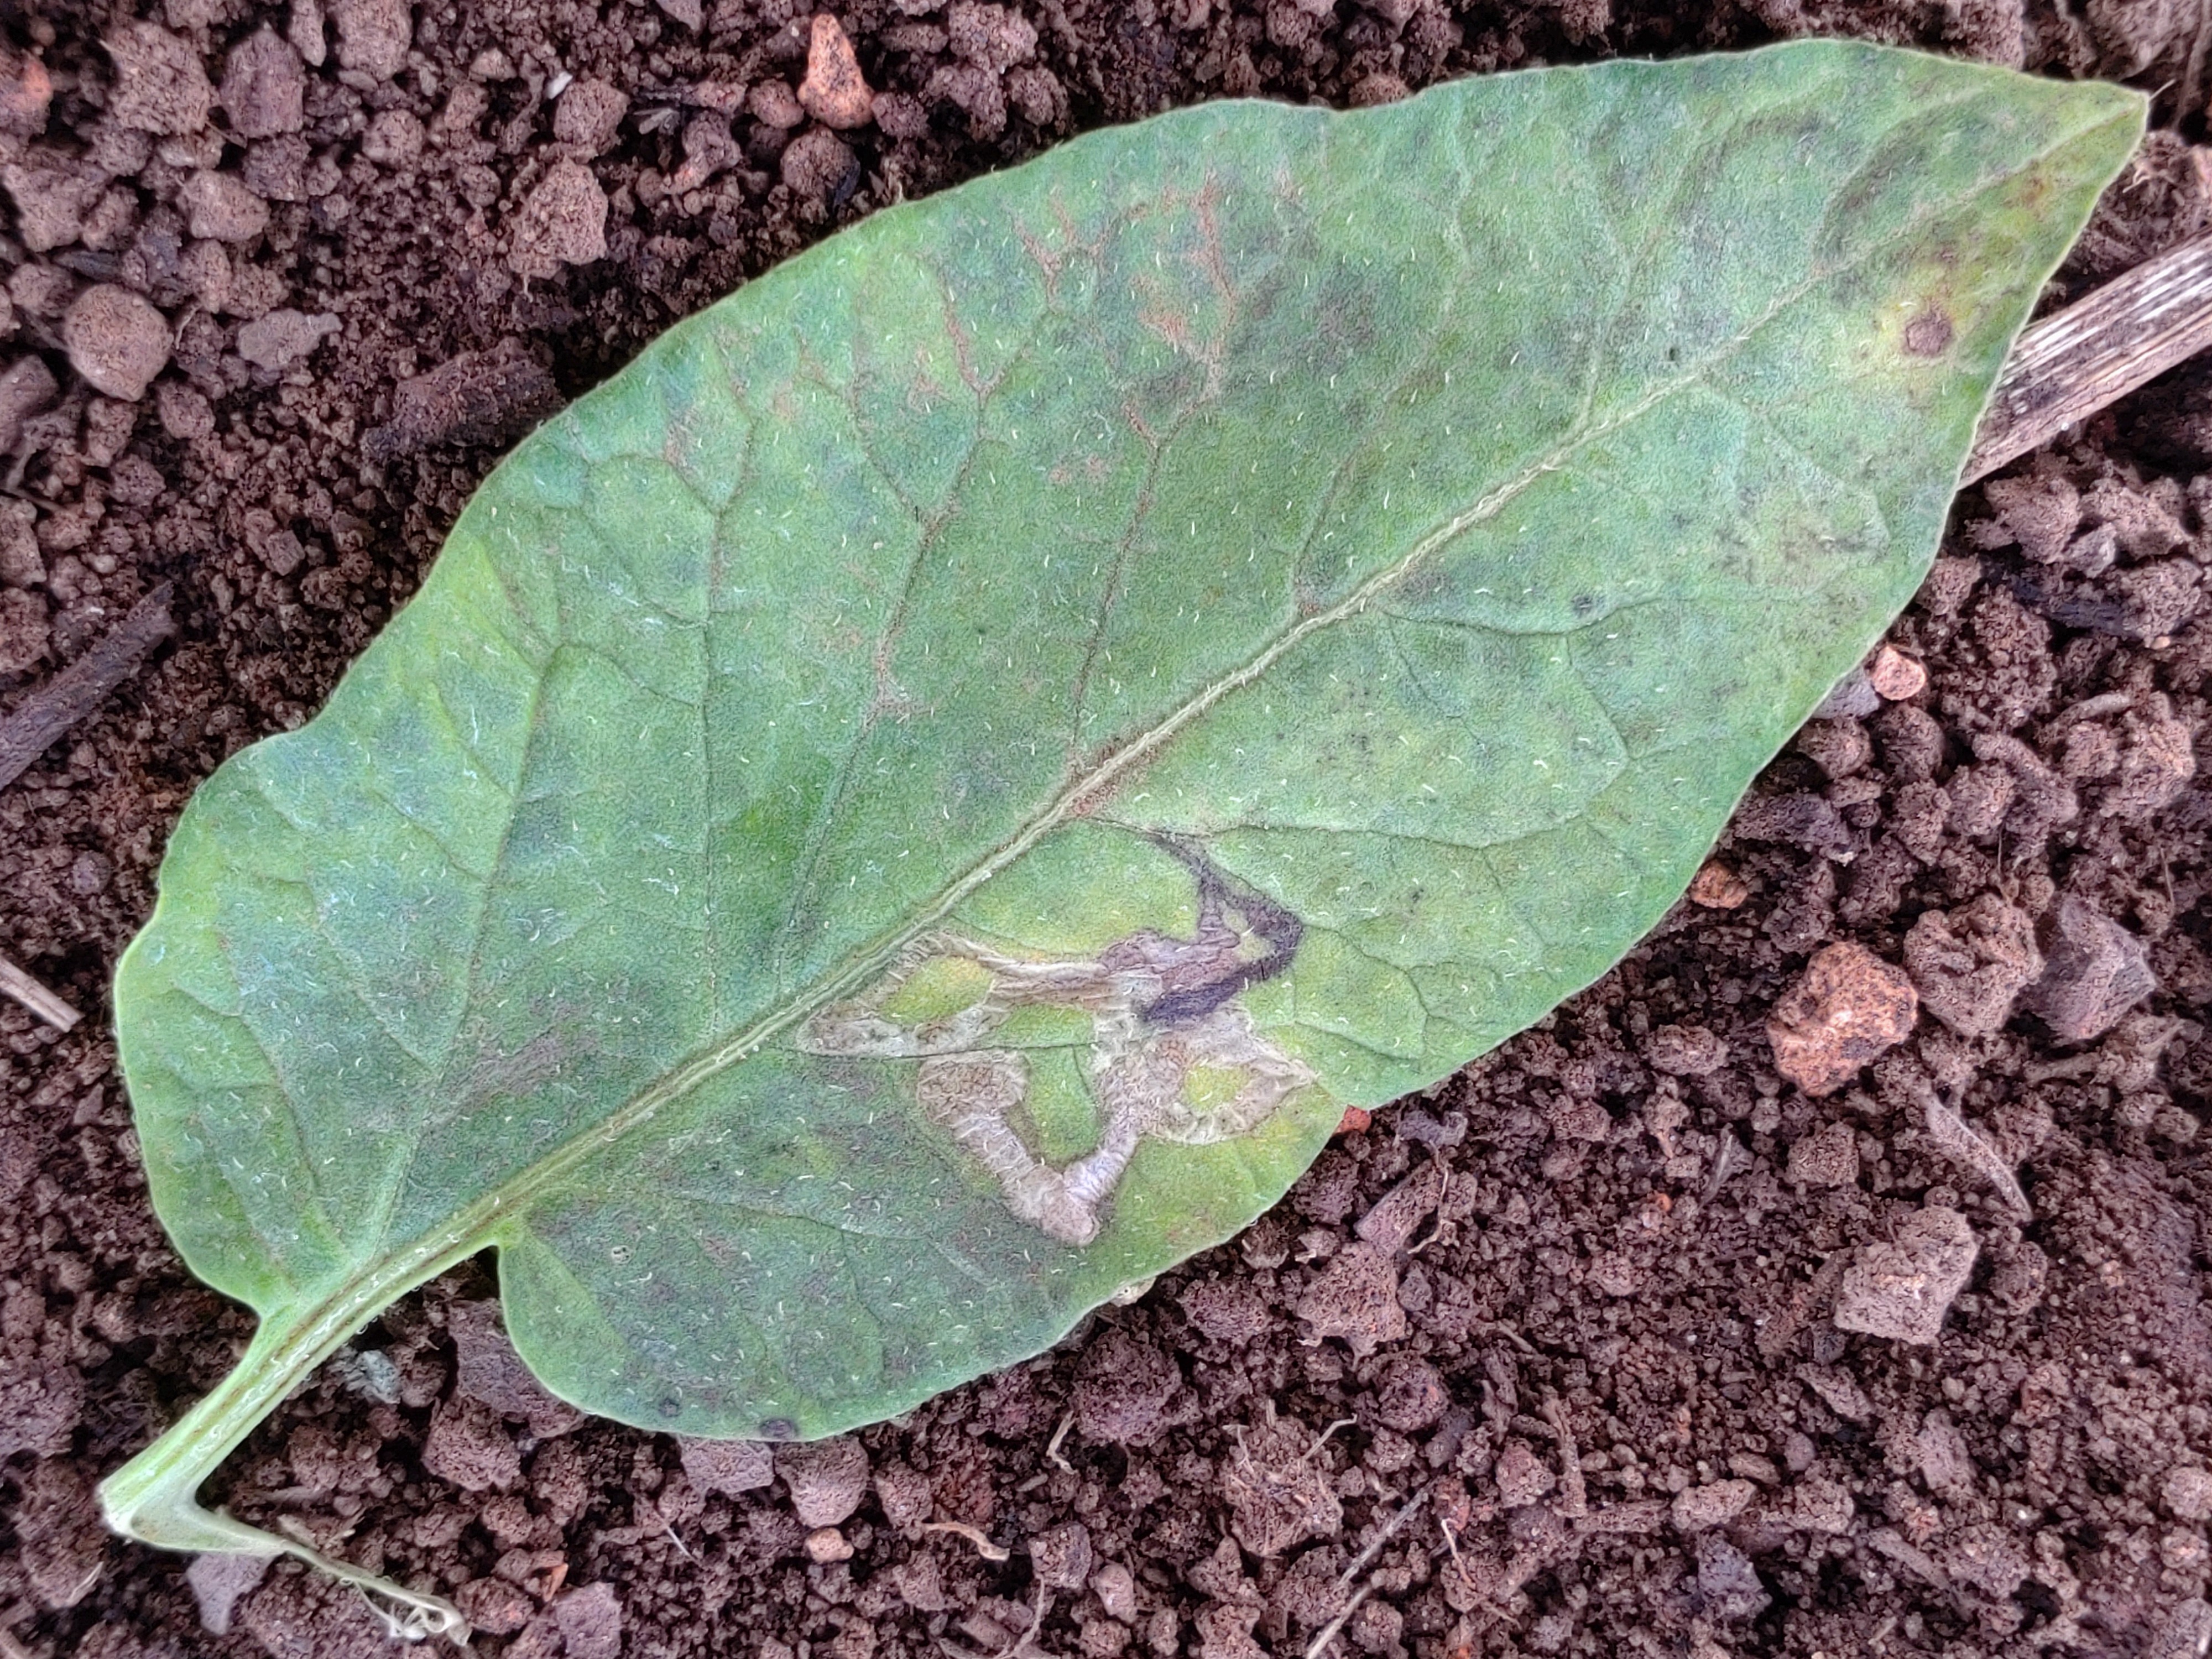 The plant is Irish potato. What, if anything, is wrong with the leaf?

late blight
